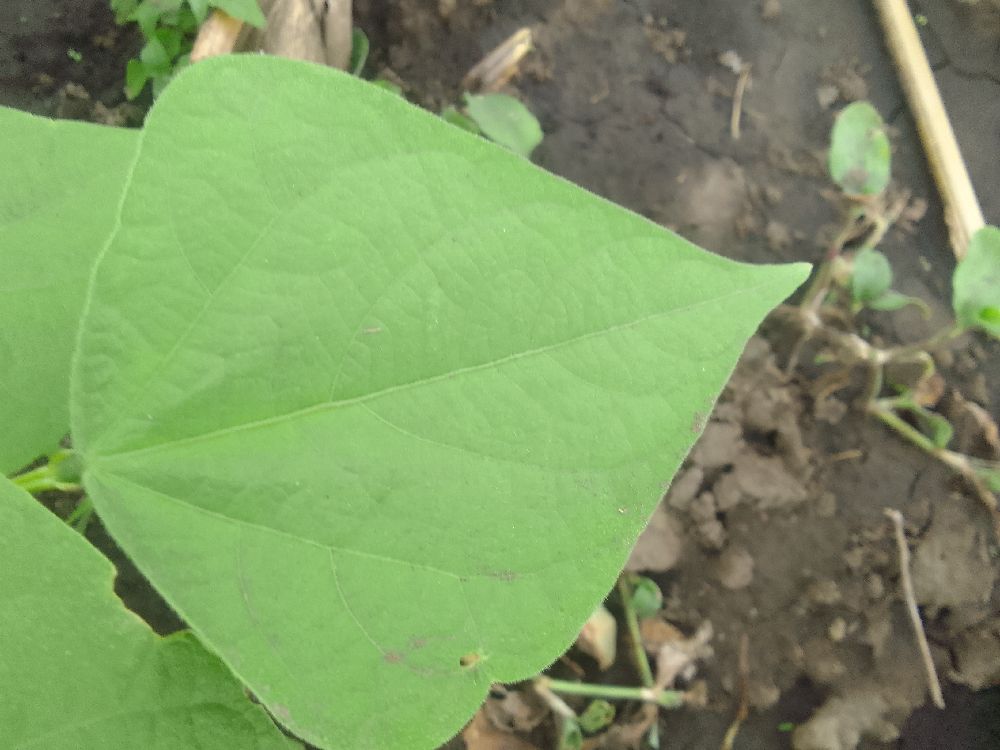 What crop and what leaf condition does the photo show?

common bean, healthy
